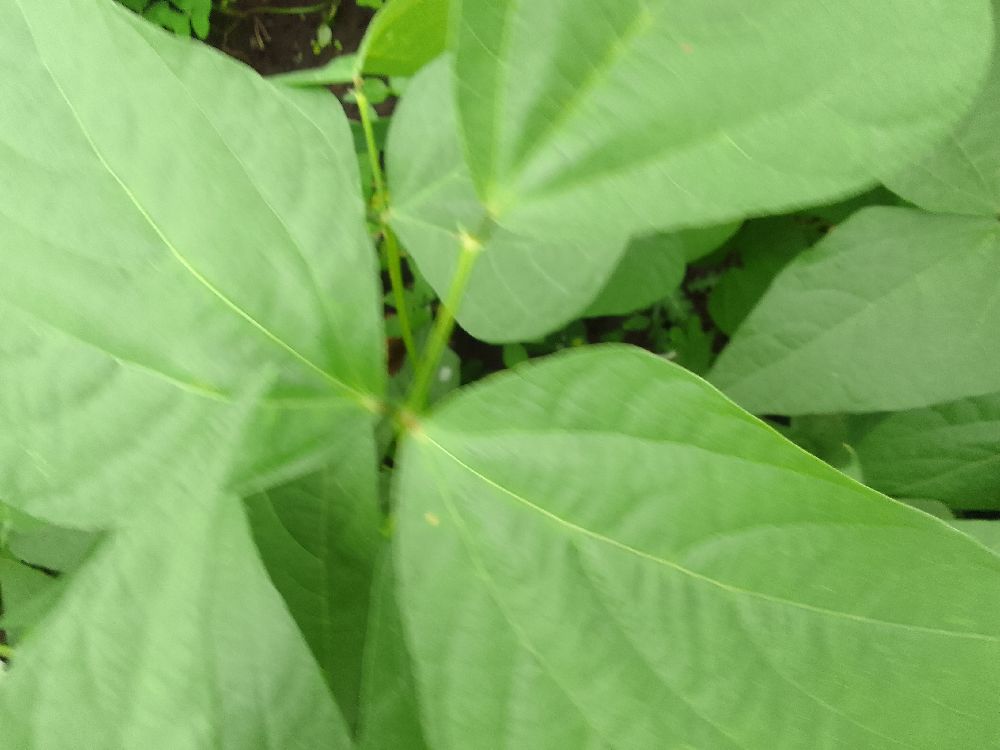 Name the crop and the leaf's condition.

common bean, healthy
